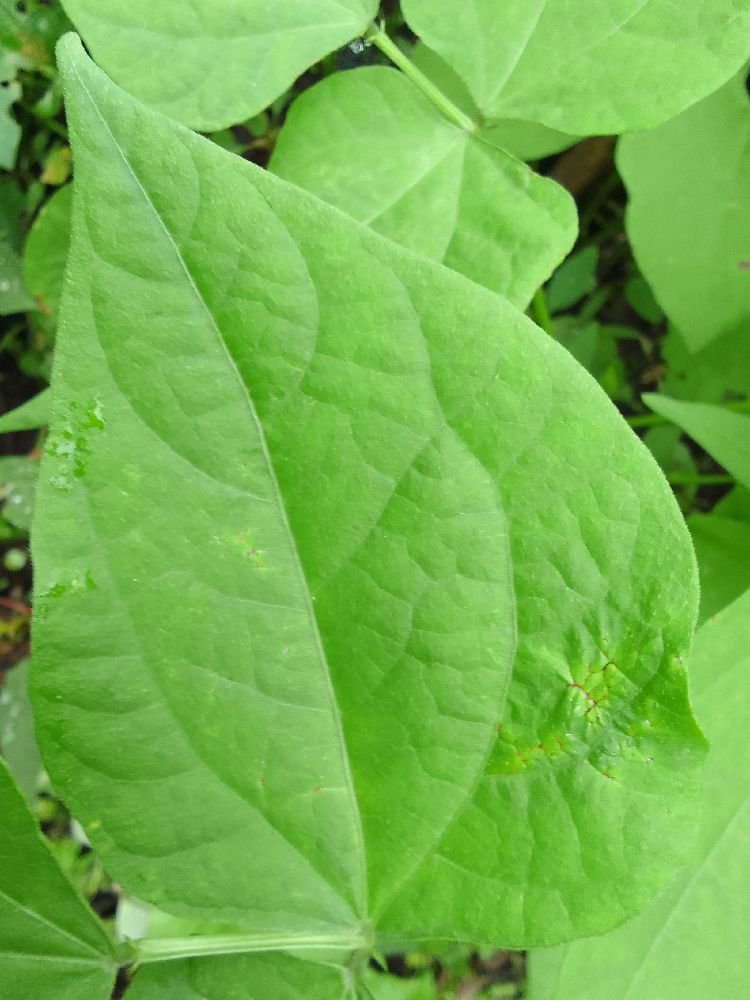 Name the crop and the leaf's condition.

common bean, healthy
